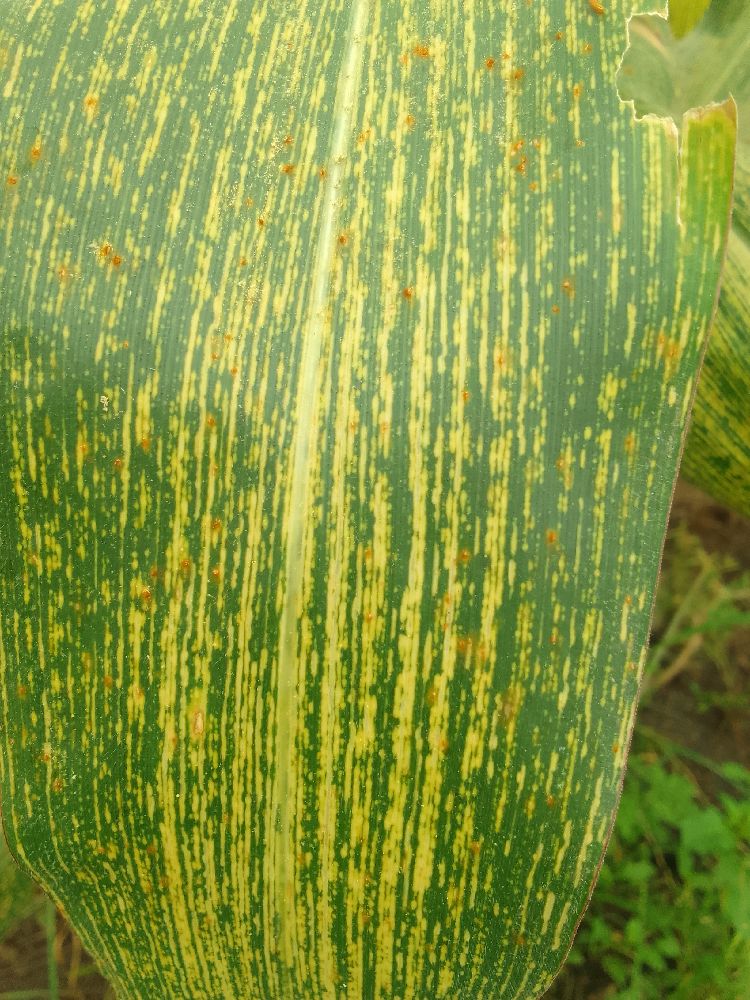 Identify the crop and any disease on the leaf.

maize, maize streak virus
